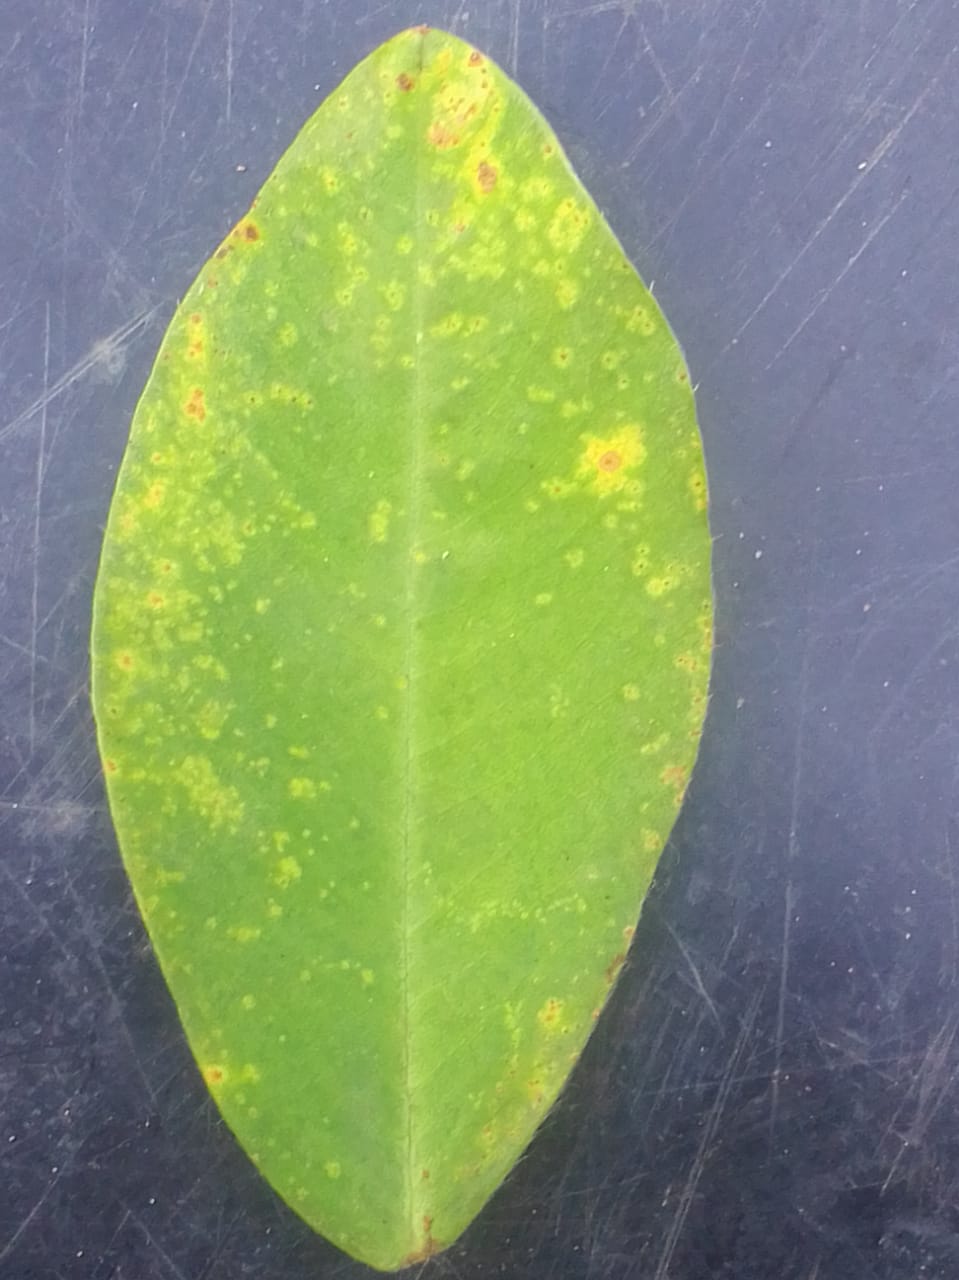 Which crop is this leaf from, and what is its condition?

peanut, passalora arachidicola
